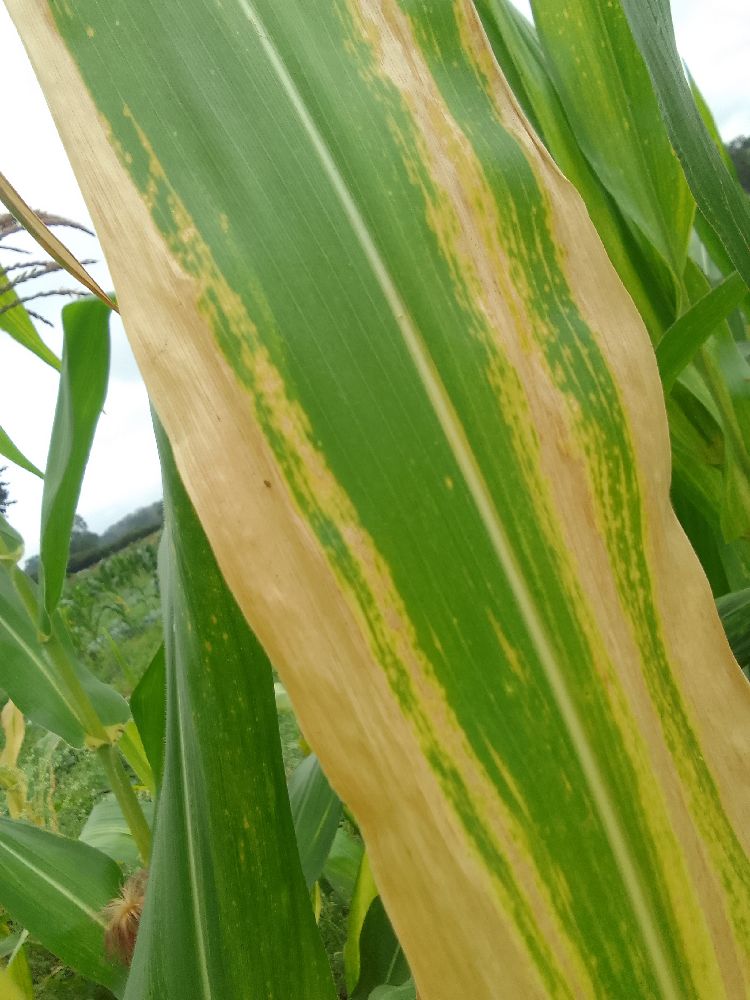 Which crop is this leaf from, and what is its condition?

maize, maize lethal necrosis
